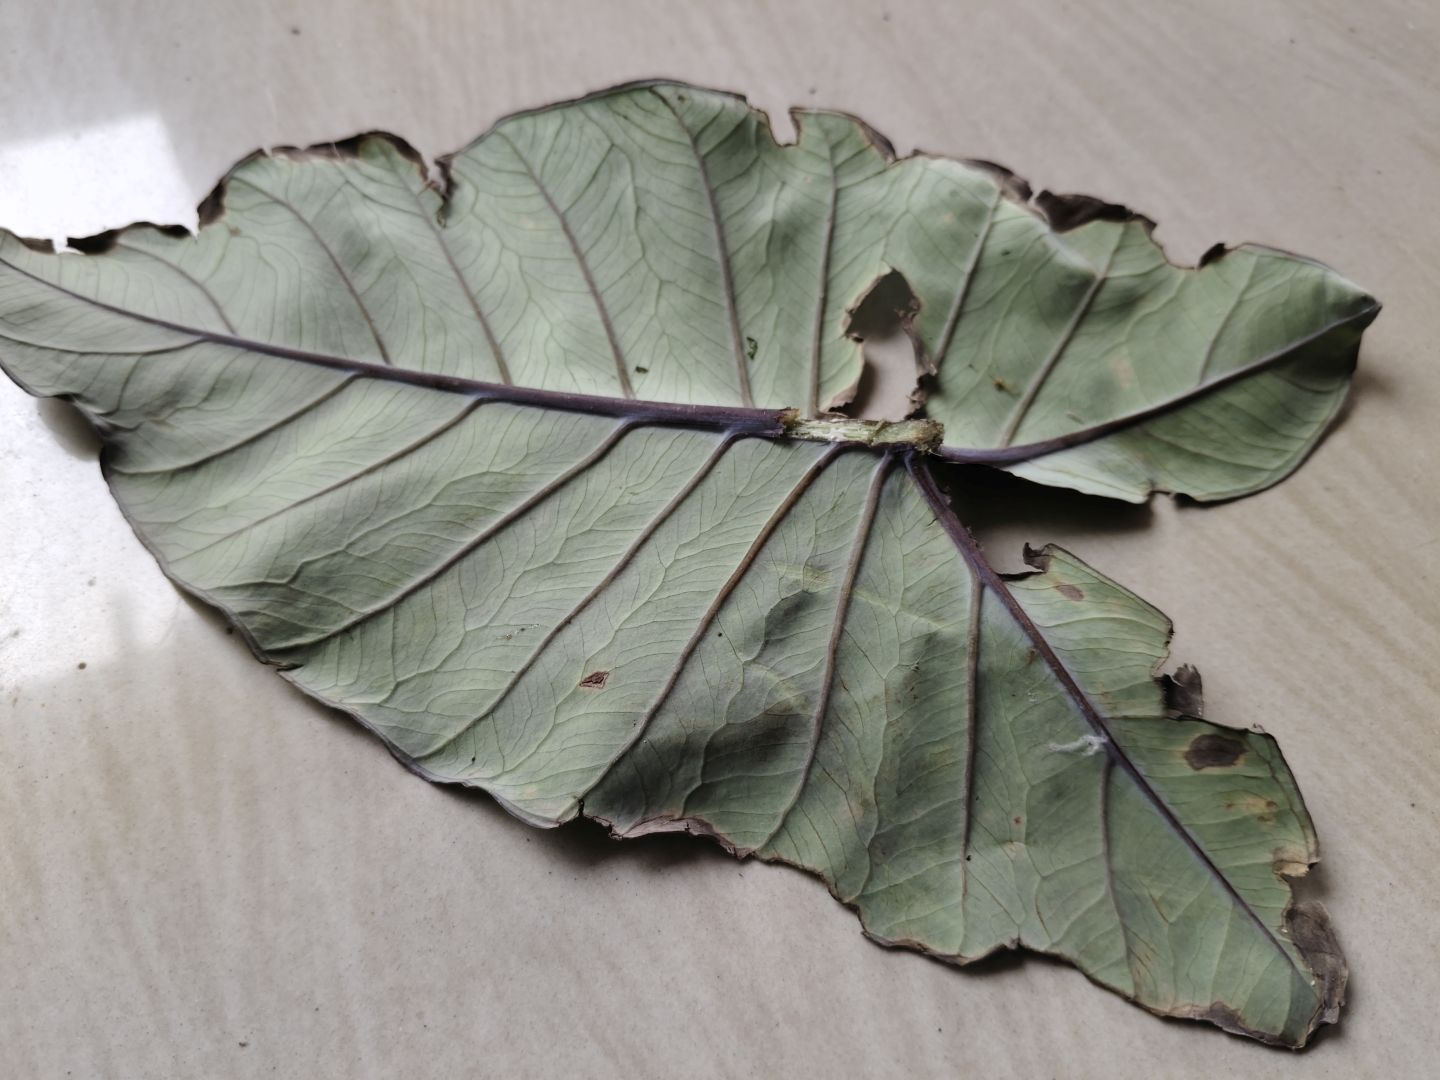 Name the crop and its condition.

taro, leaf blight
